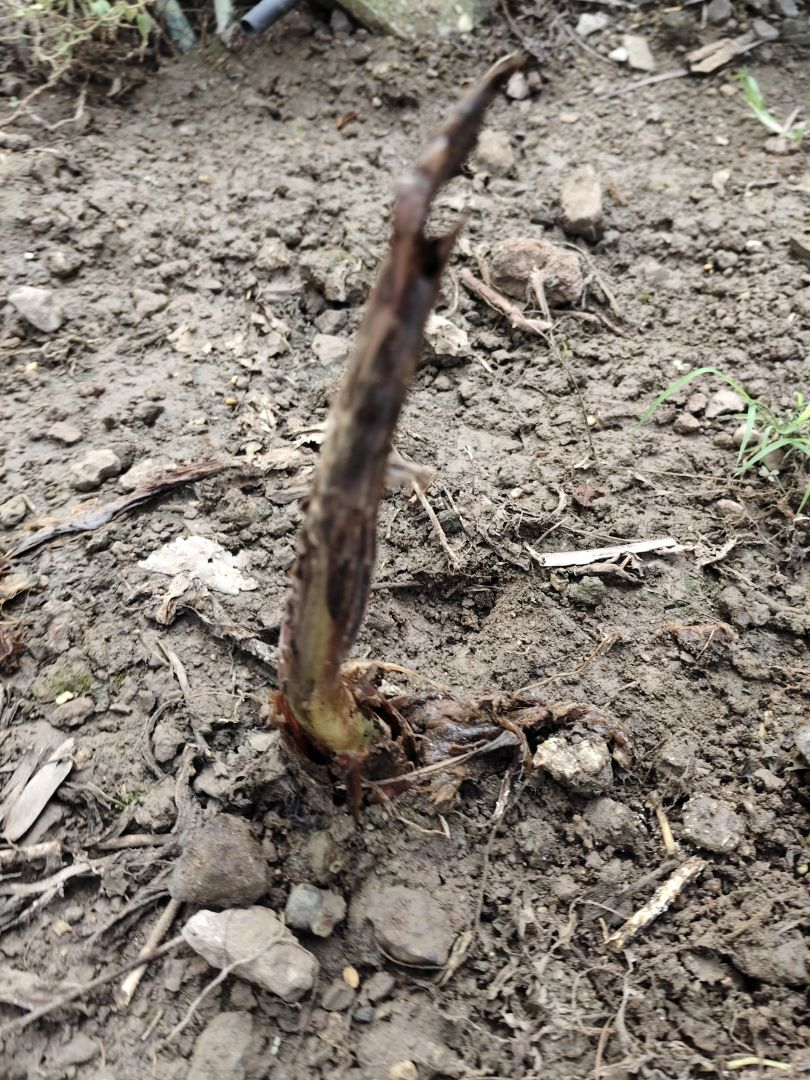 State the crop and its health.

taro, root rot
